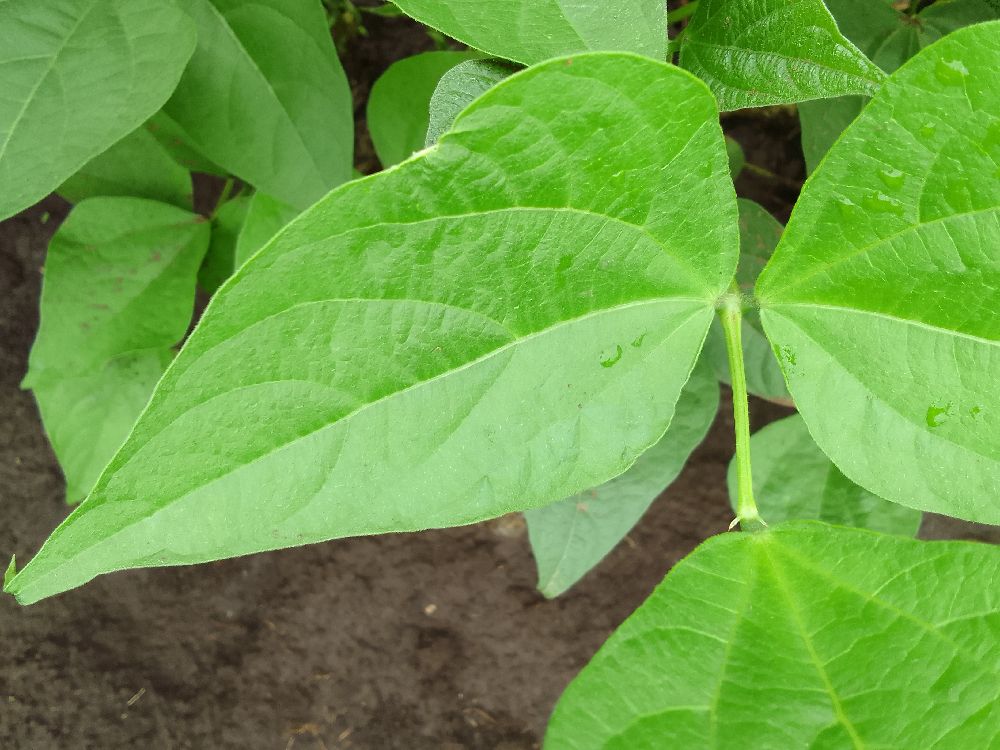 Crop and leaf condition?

common bean, healthy
